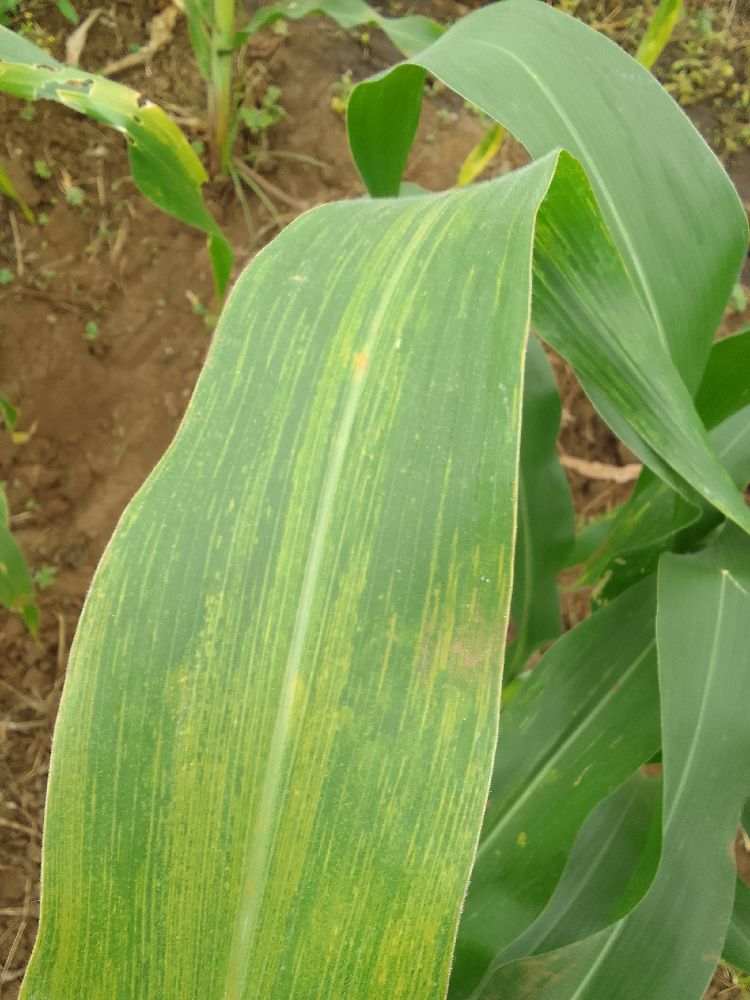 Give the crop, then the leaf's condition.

maize, maize lethal necrosis
